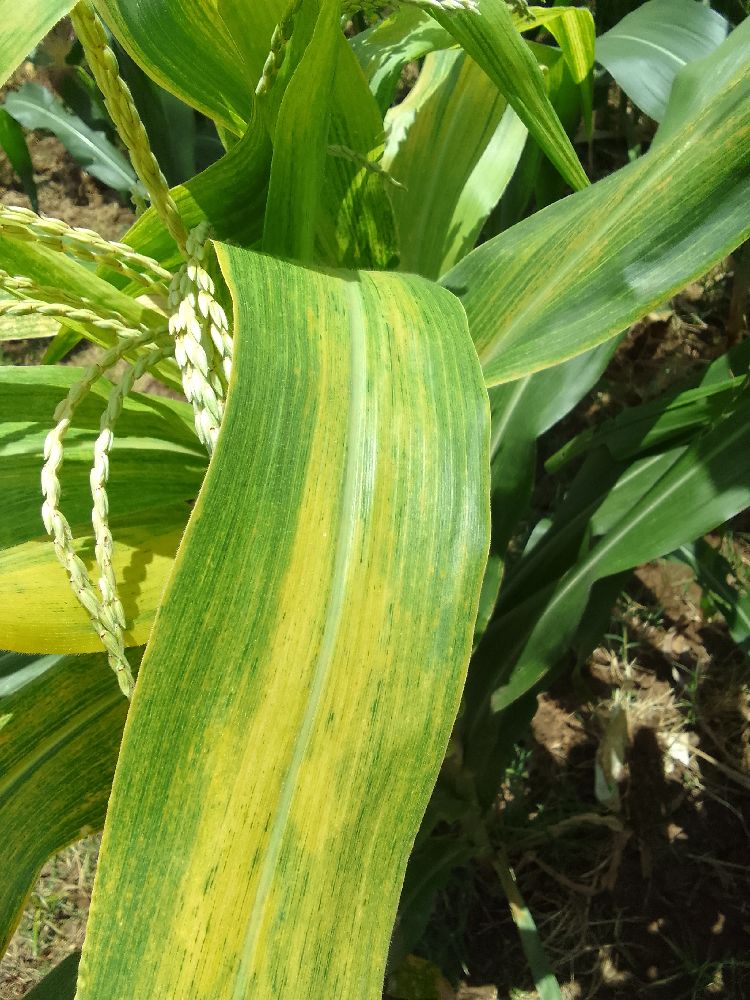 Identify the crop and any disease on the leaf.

maize, maize lethal necrosis
